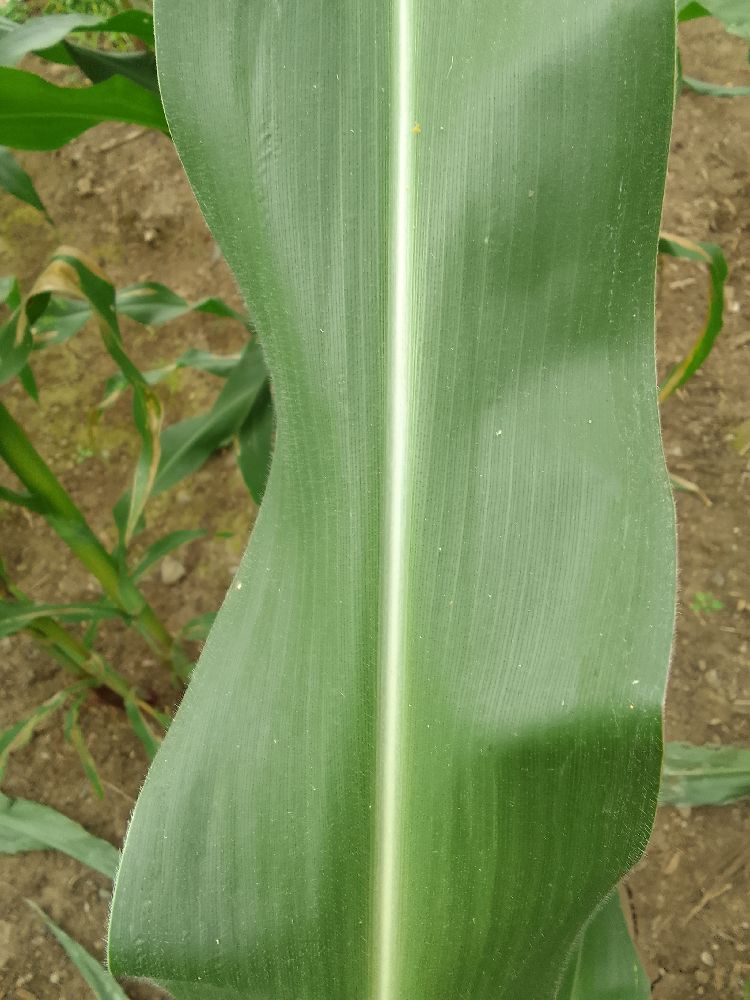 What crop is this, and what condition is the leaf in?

maize, healthy
